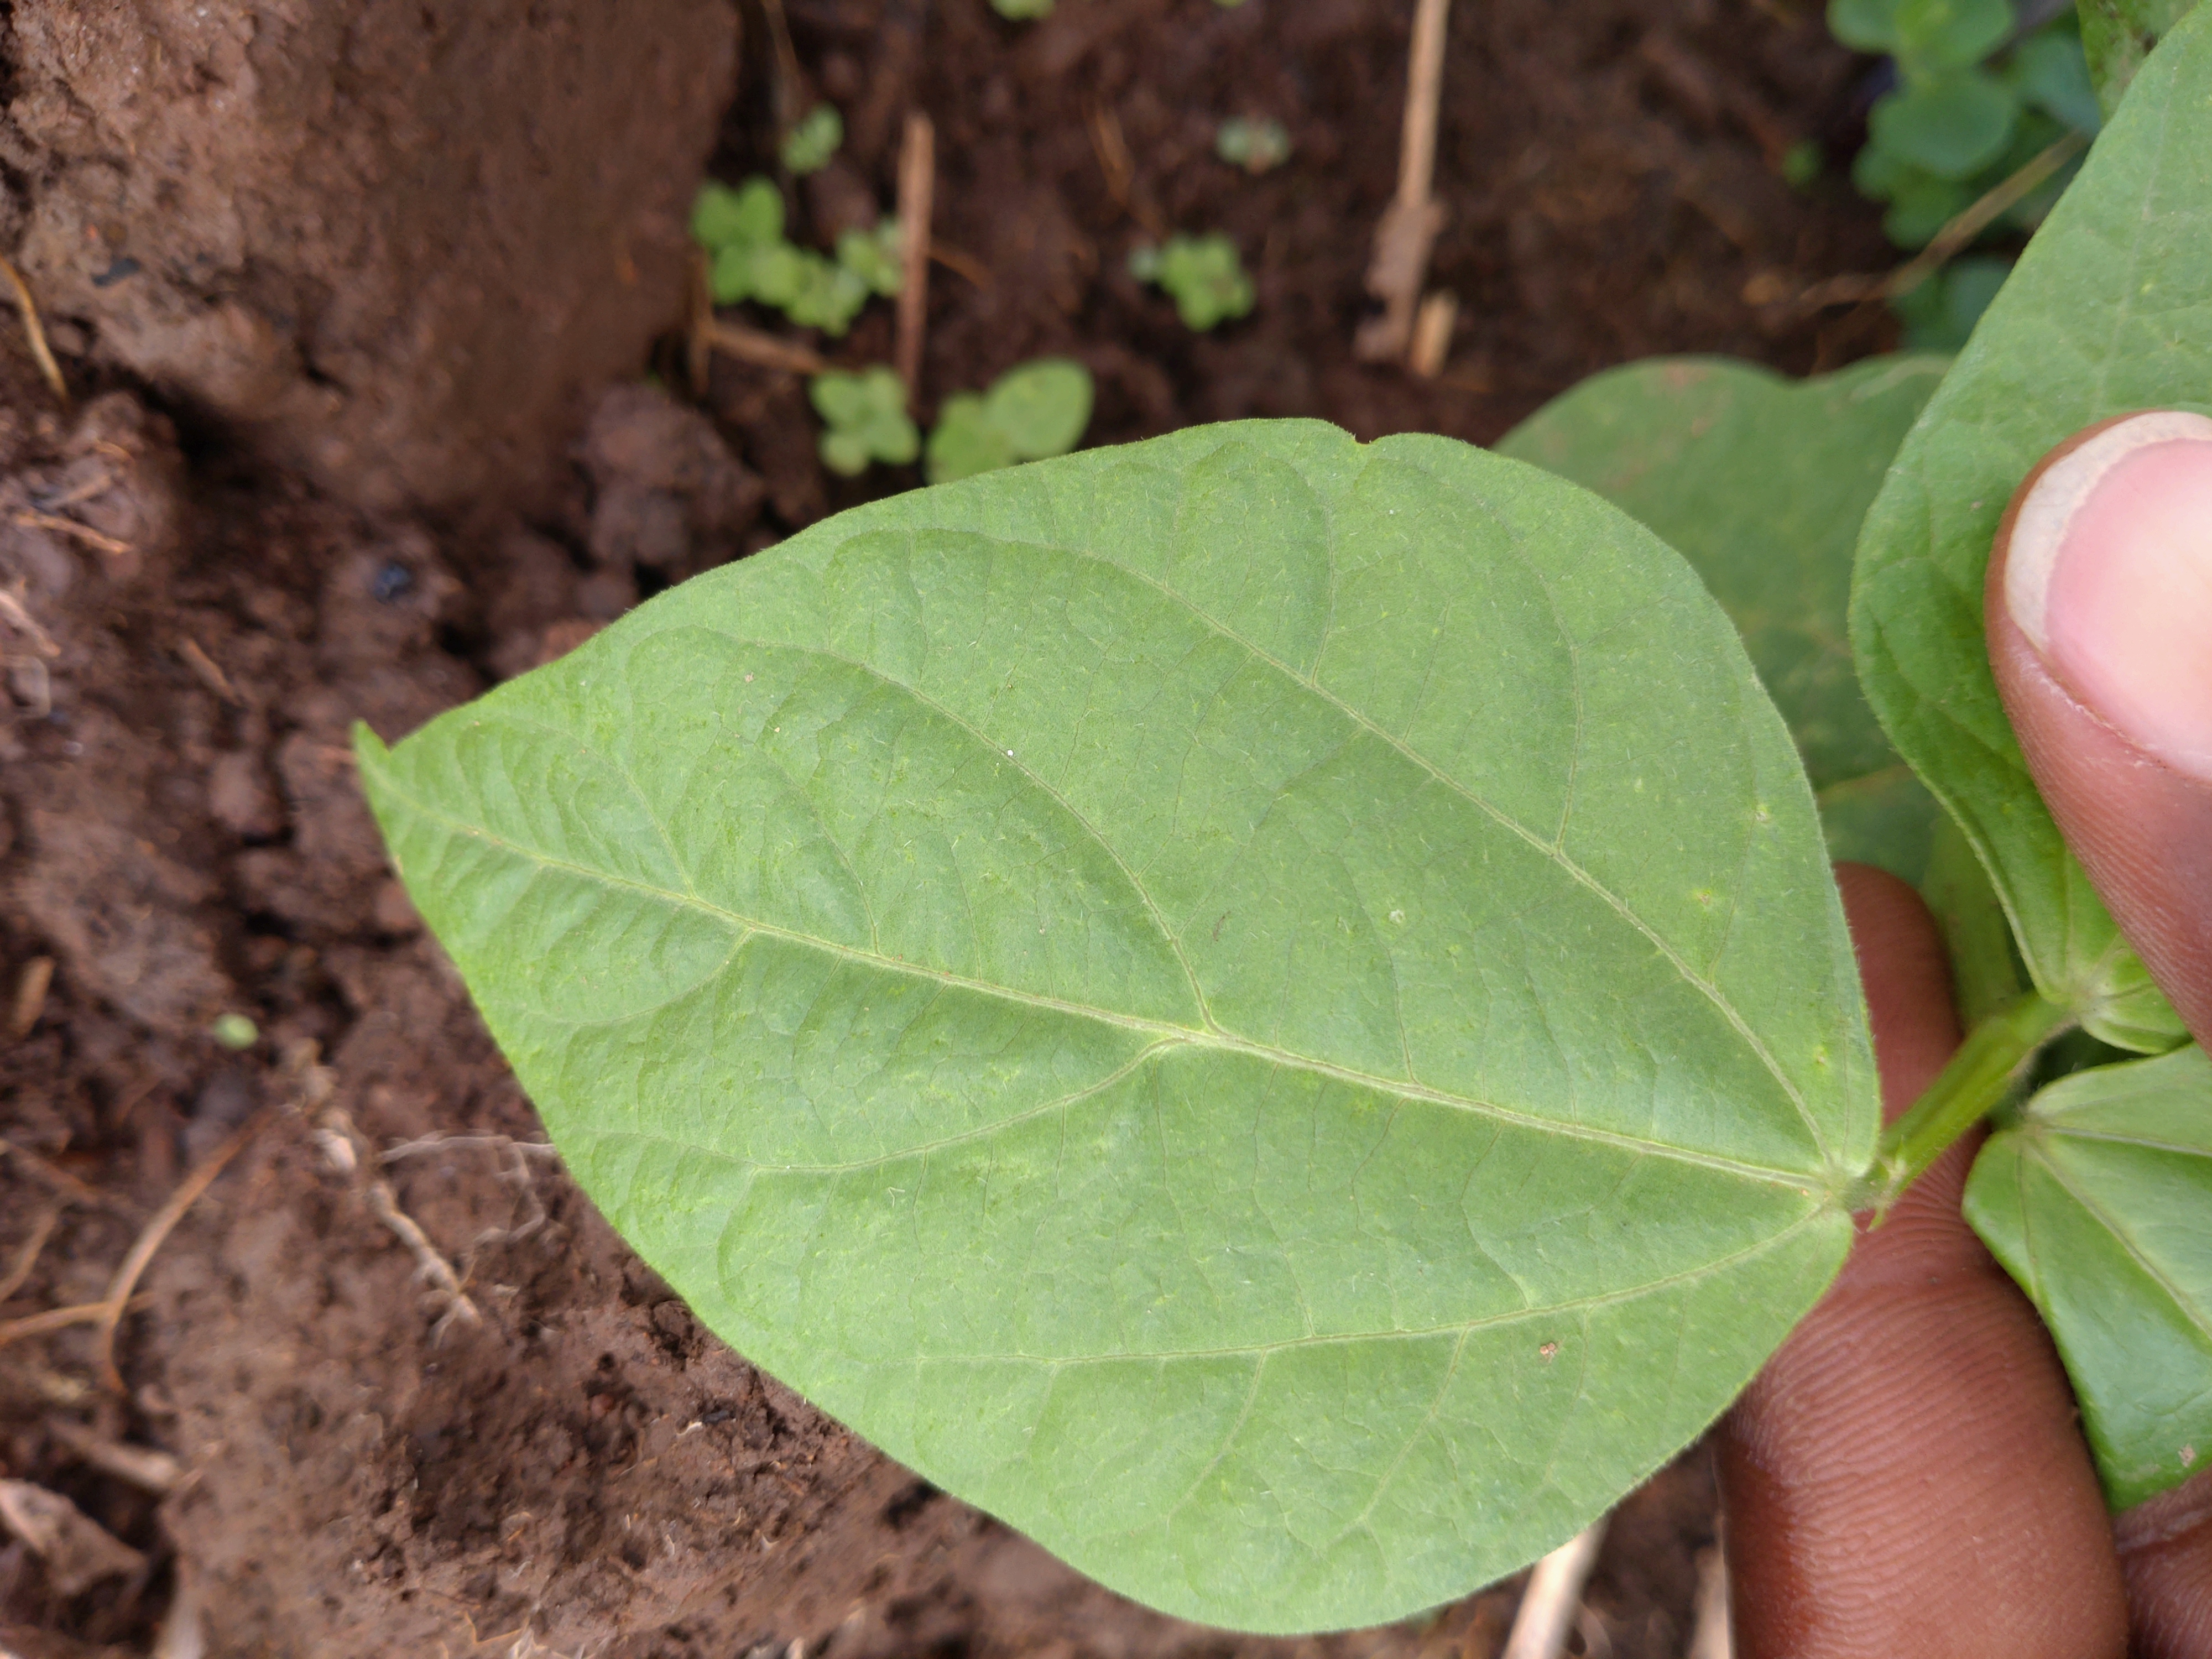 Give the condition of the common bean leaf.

healthy
